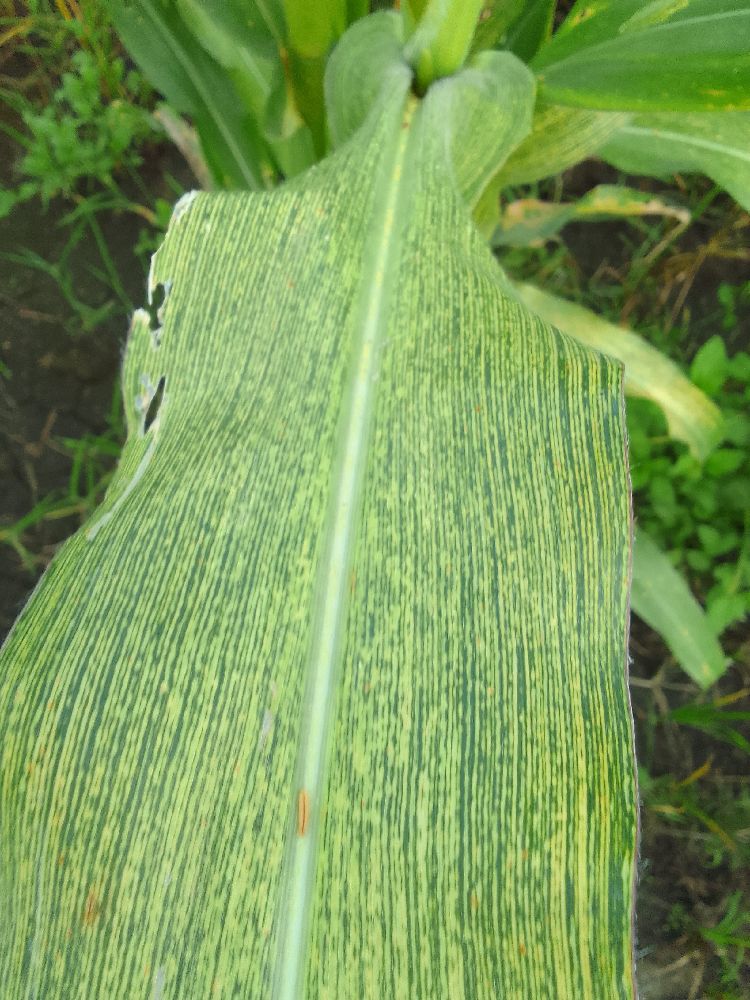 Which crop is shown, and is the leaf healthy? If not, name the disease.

maize, maize streak virus
